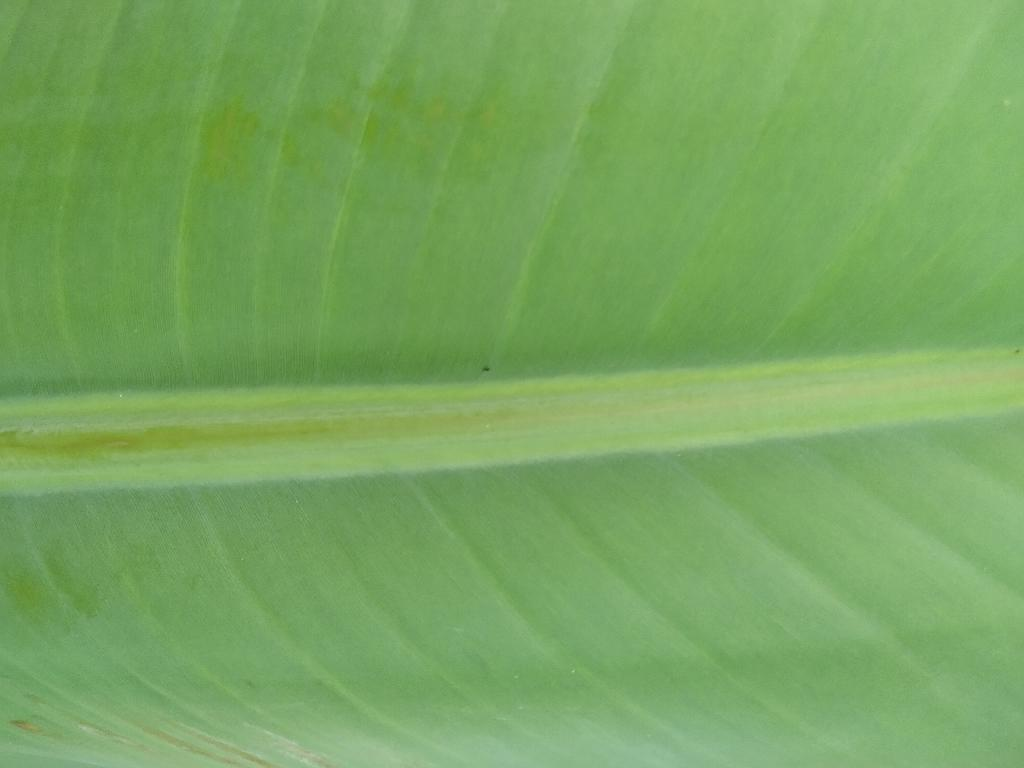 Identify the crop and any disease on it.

banana, healthy
